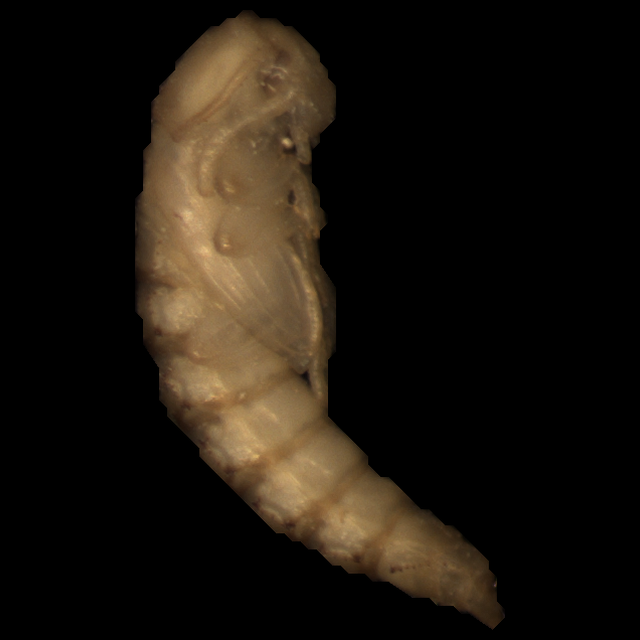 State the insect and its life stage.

mealworm pupa
